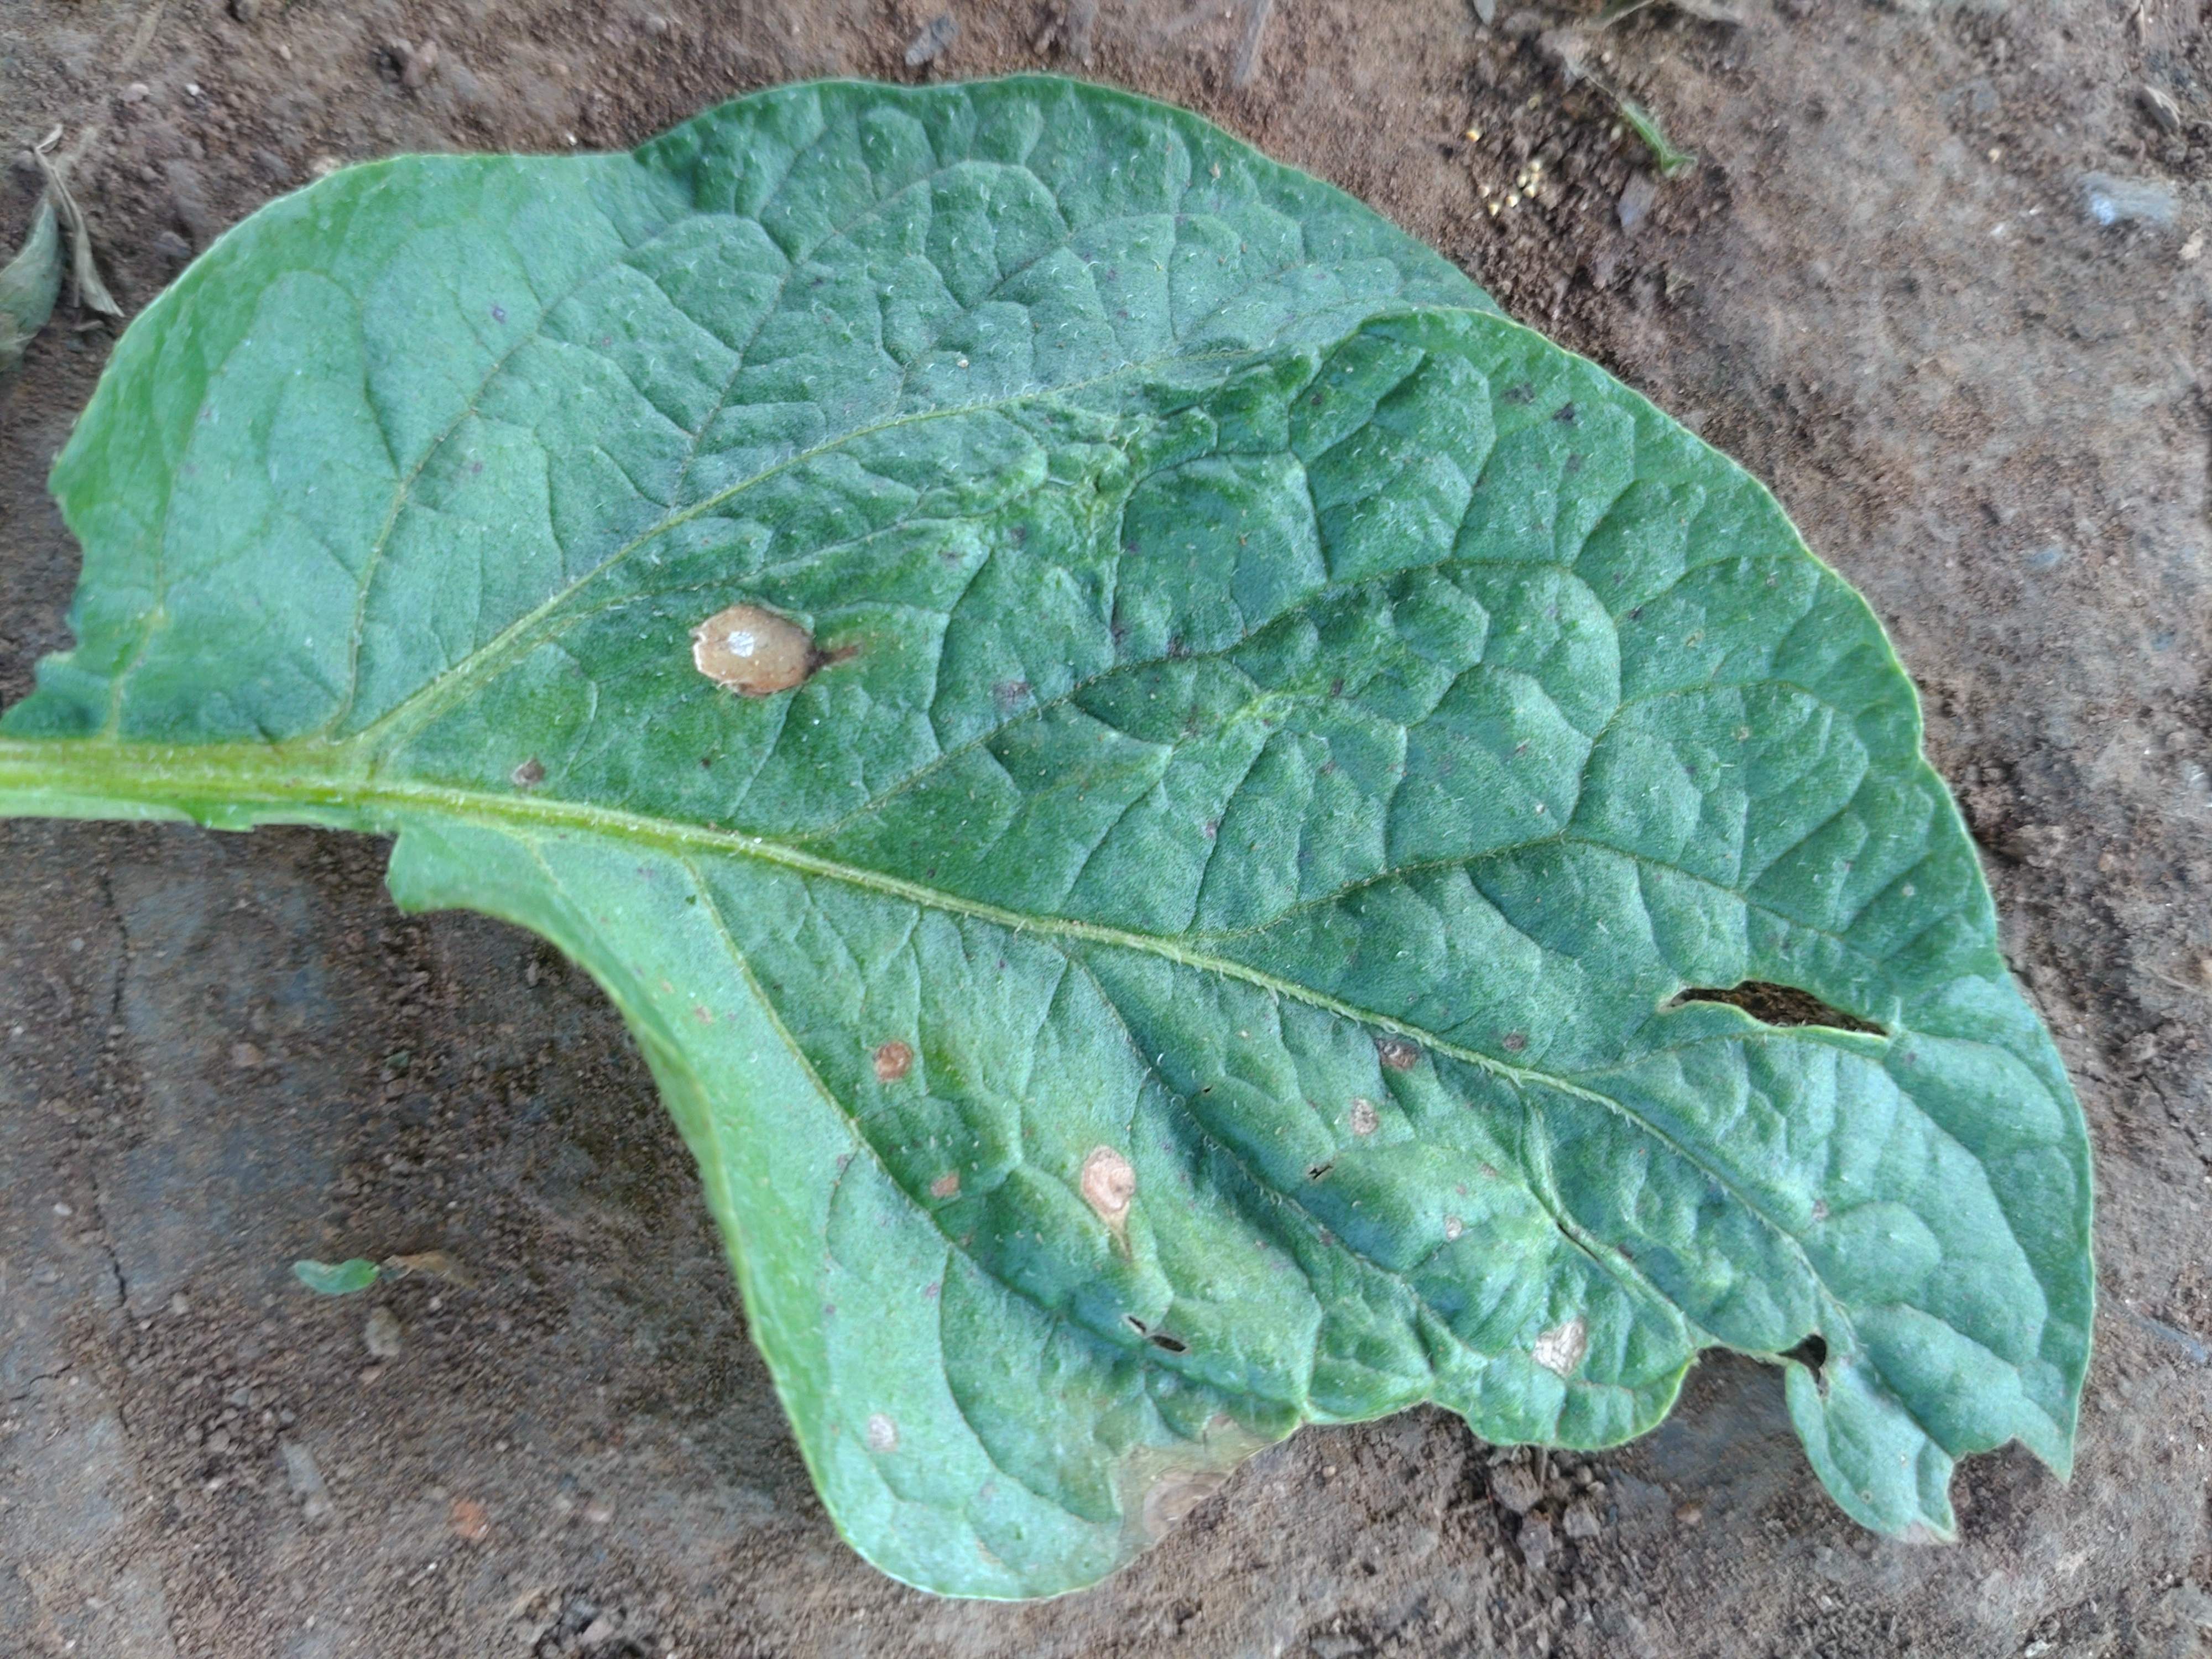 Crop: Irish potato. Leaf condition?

early blight
